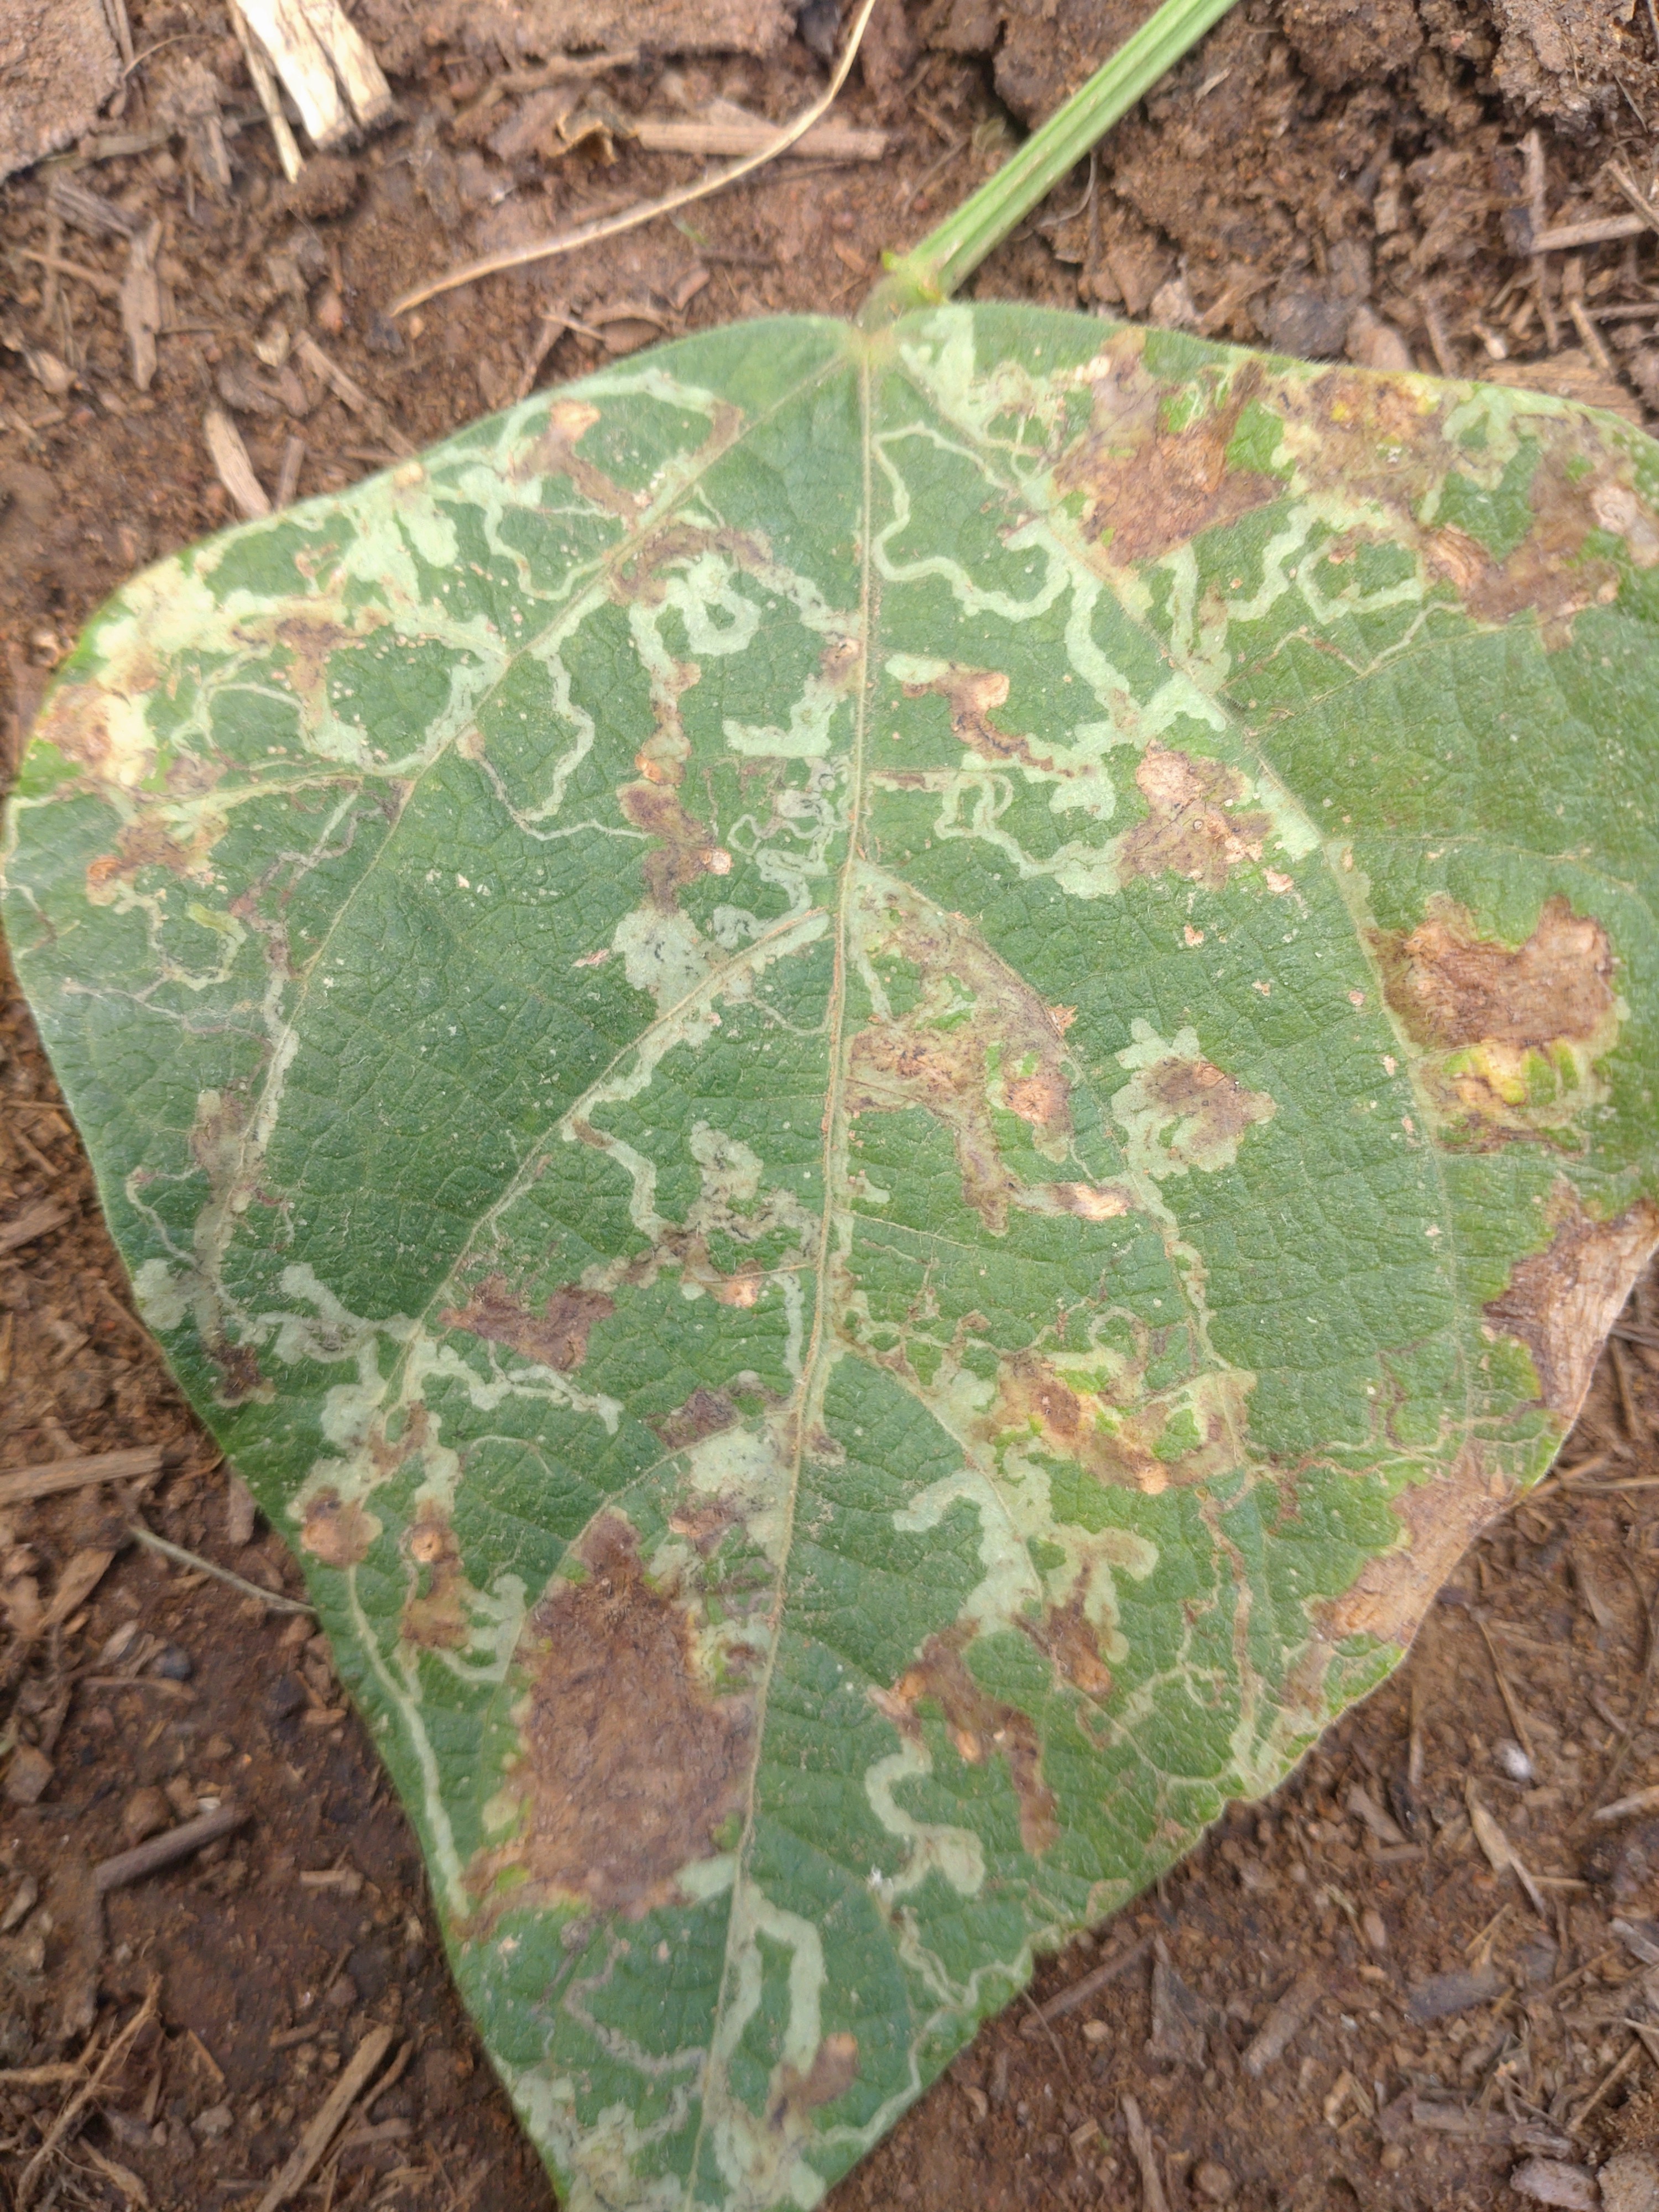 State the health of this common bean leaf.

anthracnose
